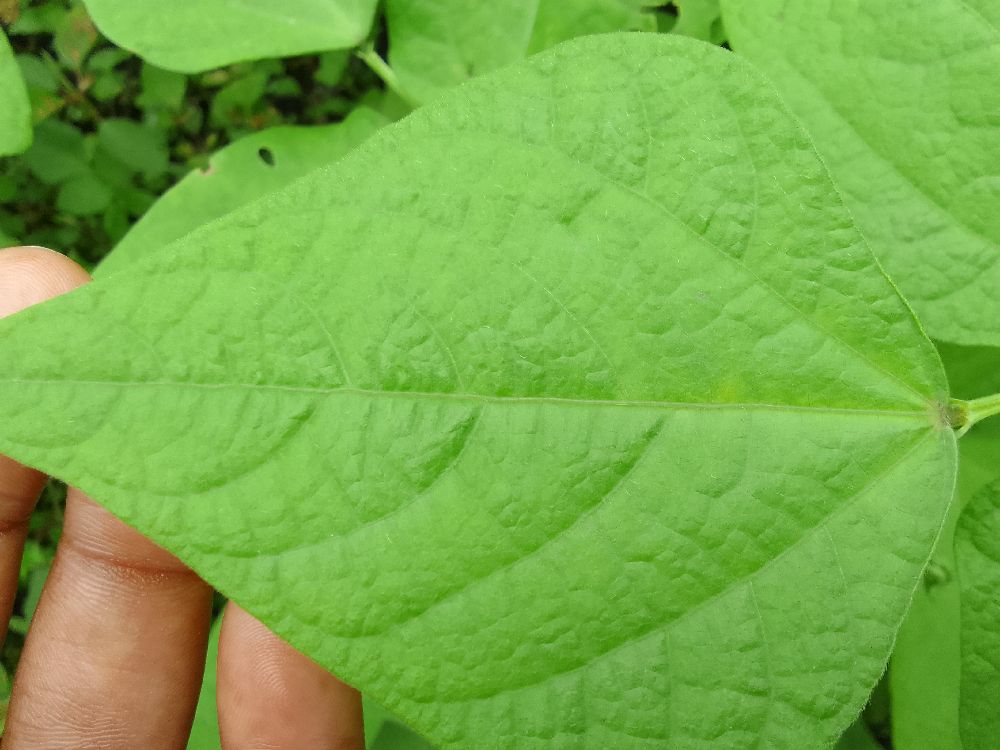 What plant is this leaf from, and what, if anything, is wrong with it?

common bean, healthy
